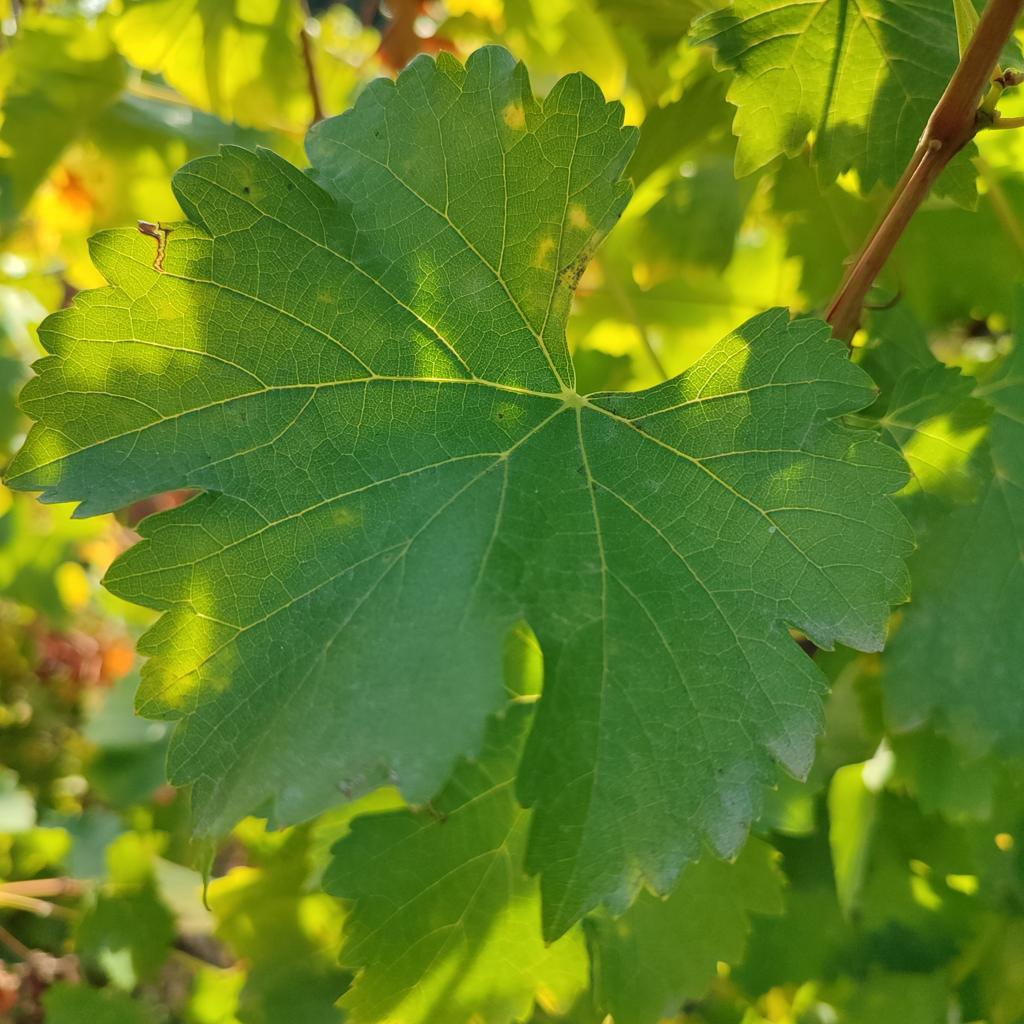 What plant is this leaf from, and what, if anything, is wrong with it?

grapevine, powdery mildew
